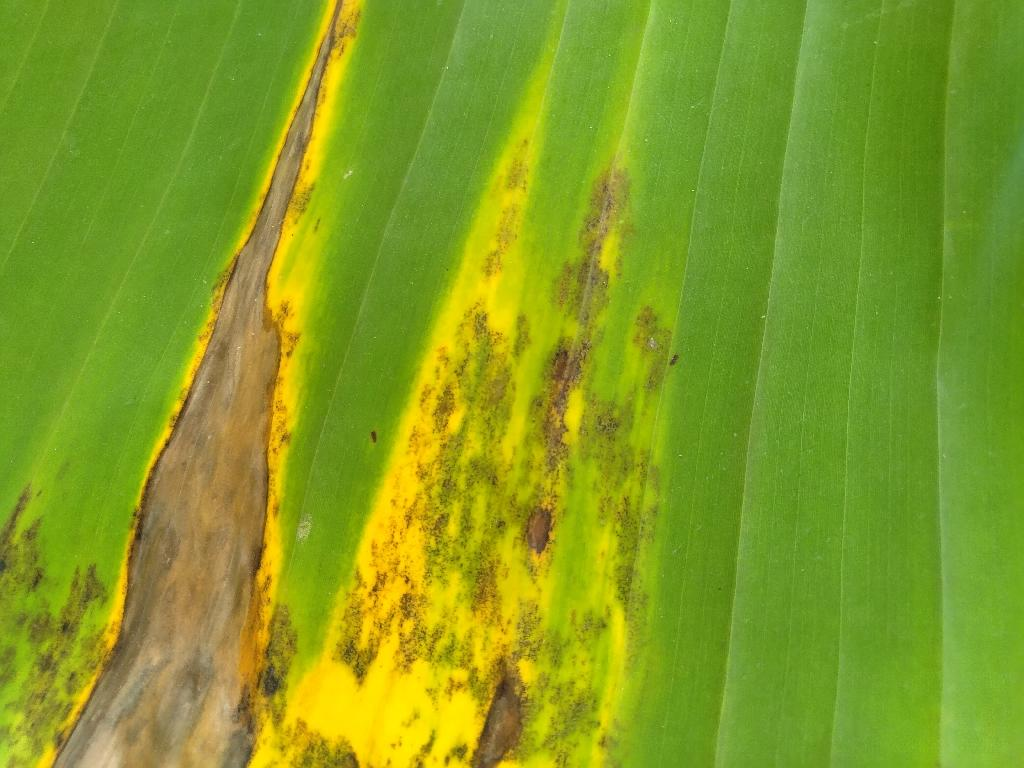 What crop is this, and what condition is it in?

banana, black sigatoka
